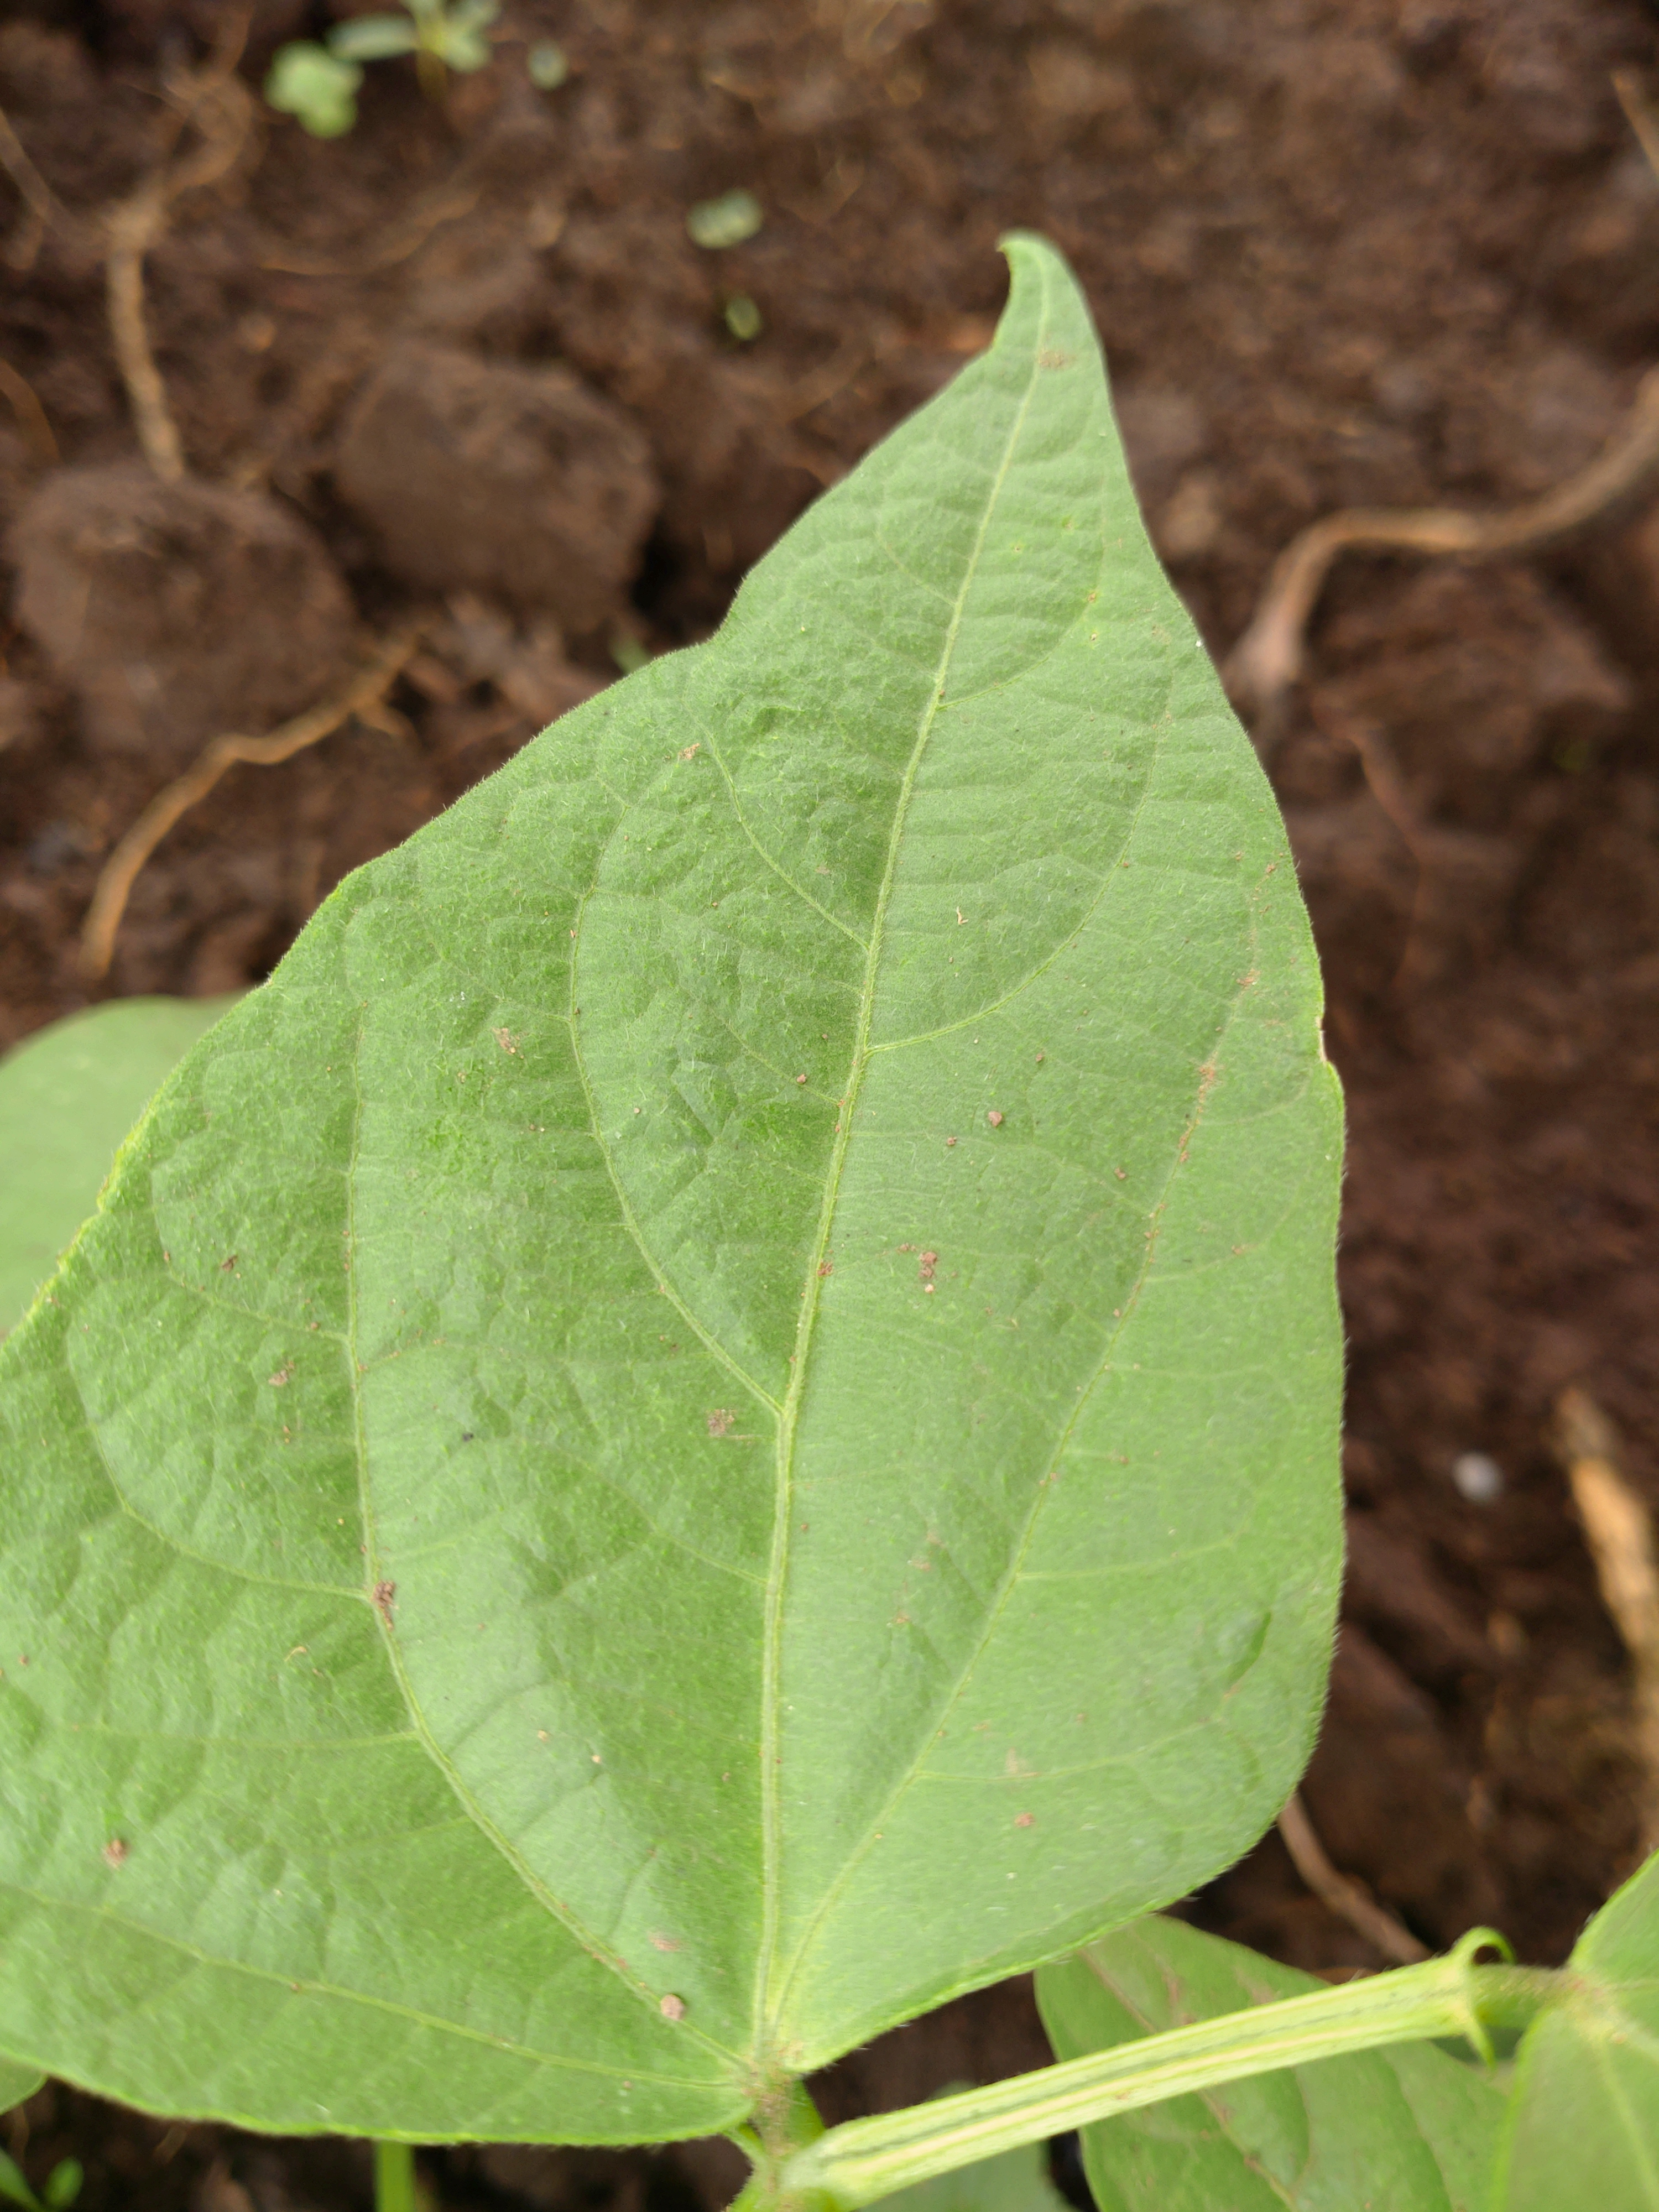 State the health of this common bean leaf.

healthy
